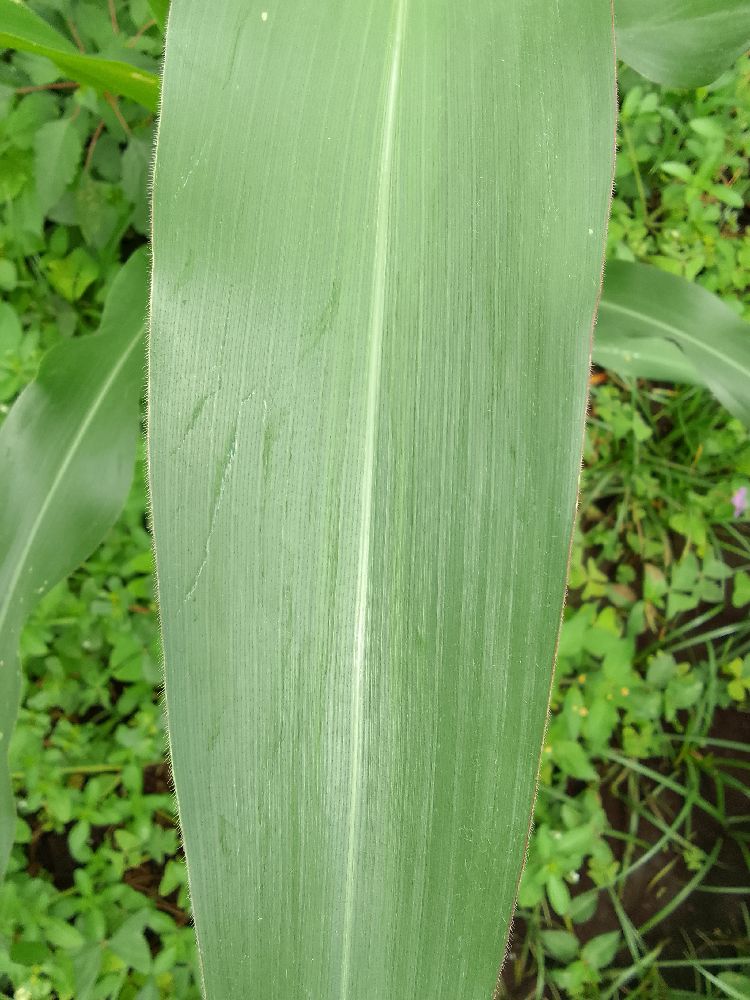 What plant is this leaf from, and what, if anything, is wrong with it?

maize, healthy
